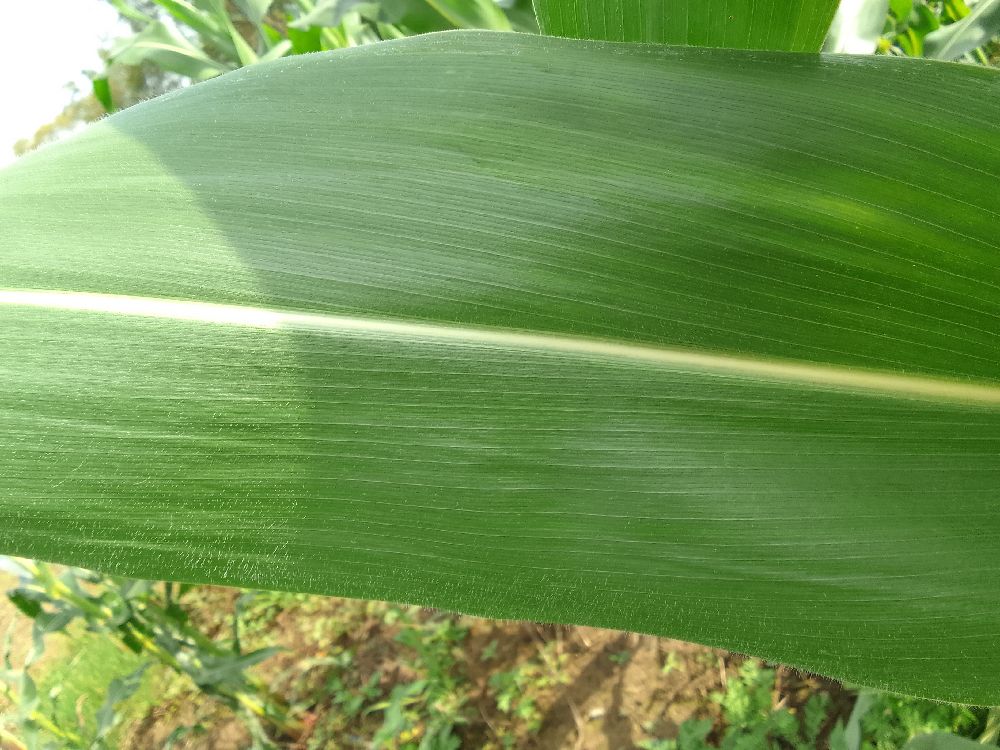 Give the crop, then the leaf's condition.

maize, healthy
